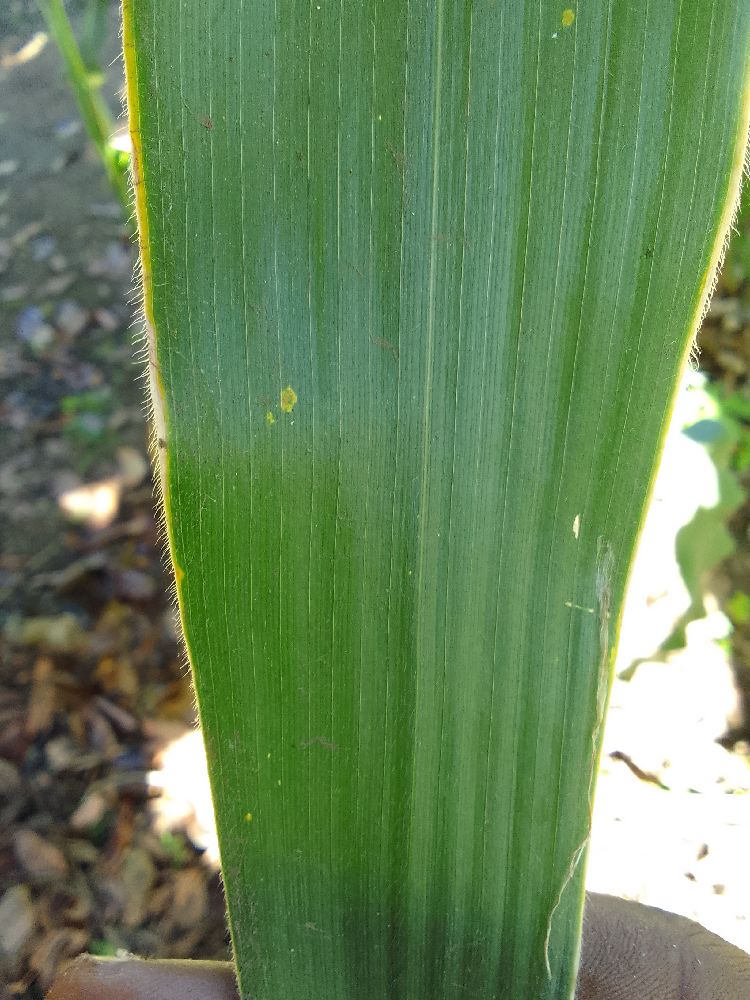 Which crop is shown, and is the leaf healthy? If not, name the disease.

maize, healthy
